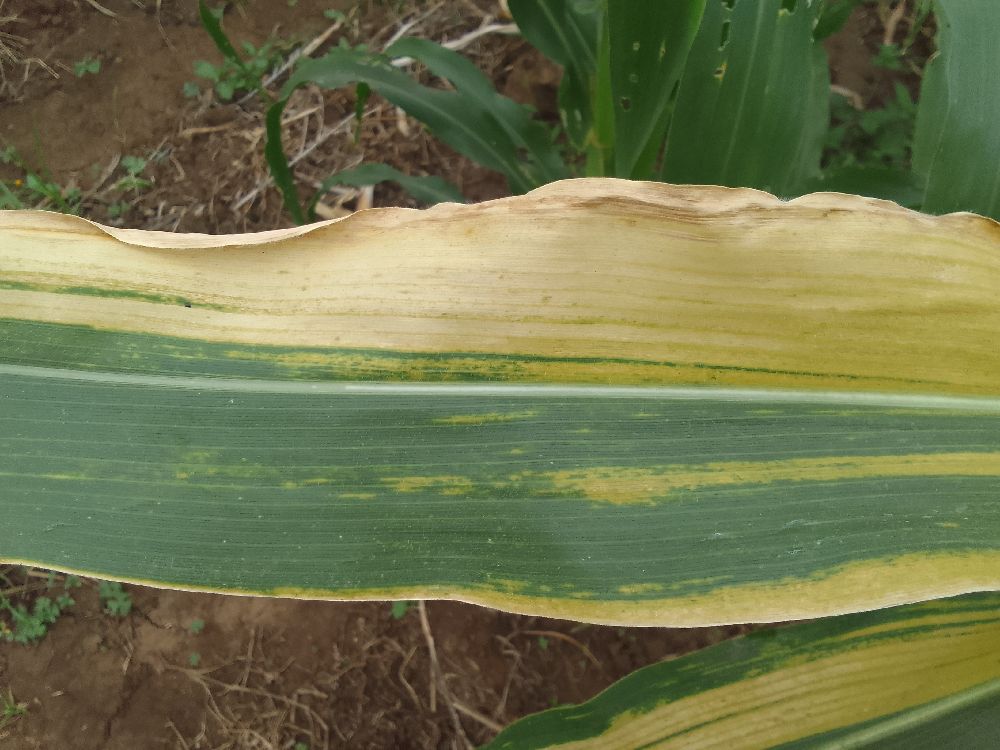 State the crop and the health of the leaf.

maize, maize lethal necrosis
